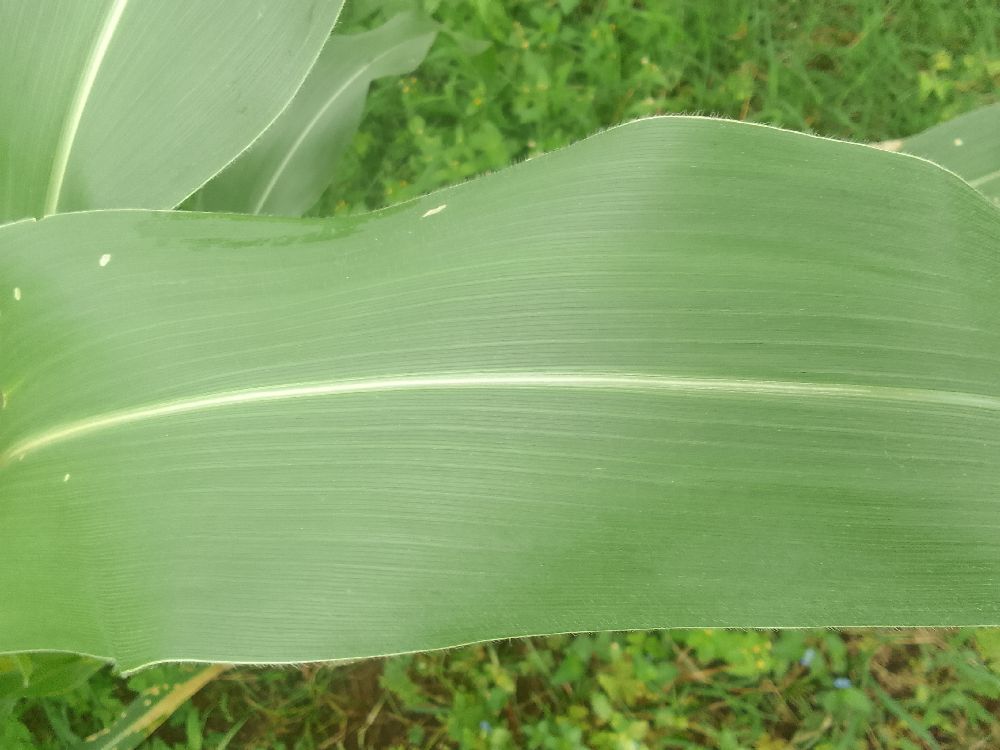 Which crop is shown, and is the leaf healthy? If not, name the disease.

maize, healthy
